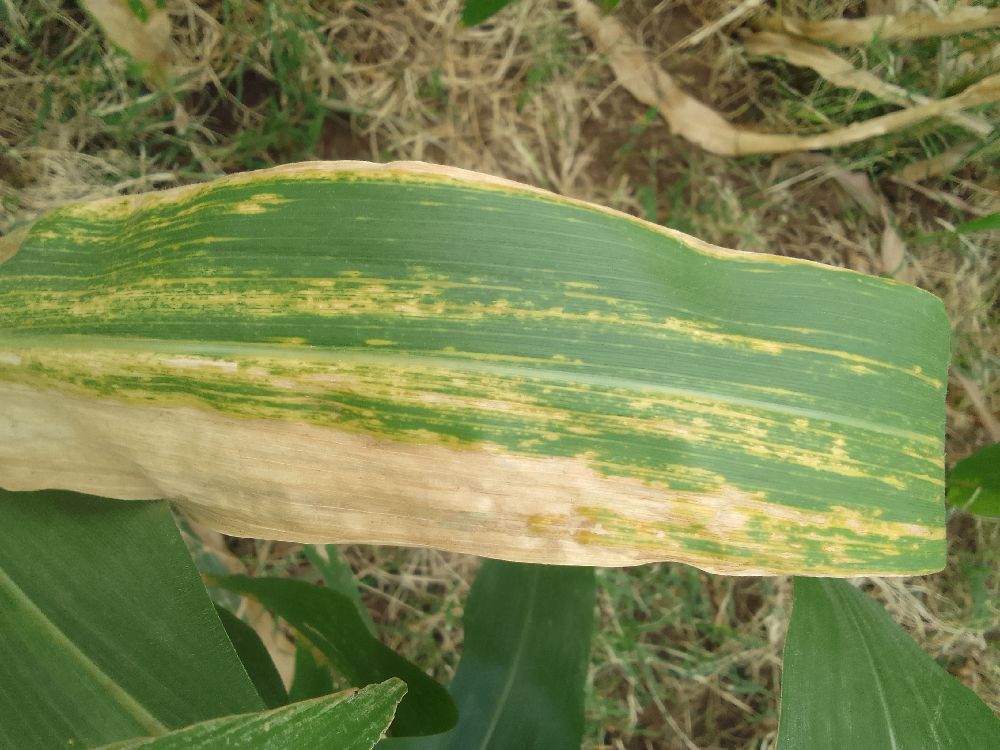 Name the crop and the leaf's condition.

maize, maize lethal necrosis
